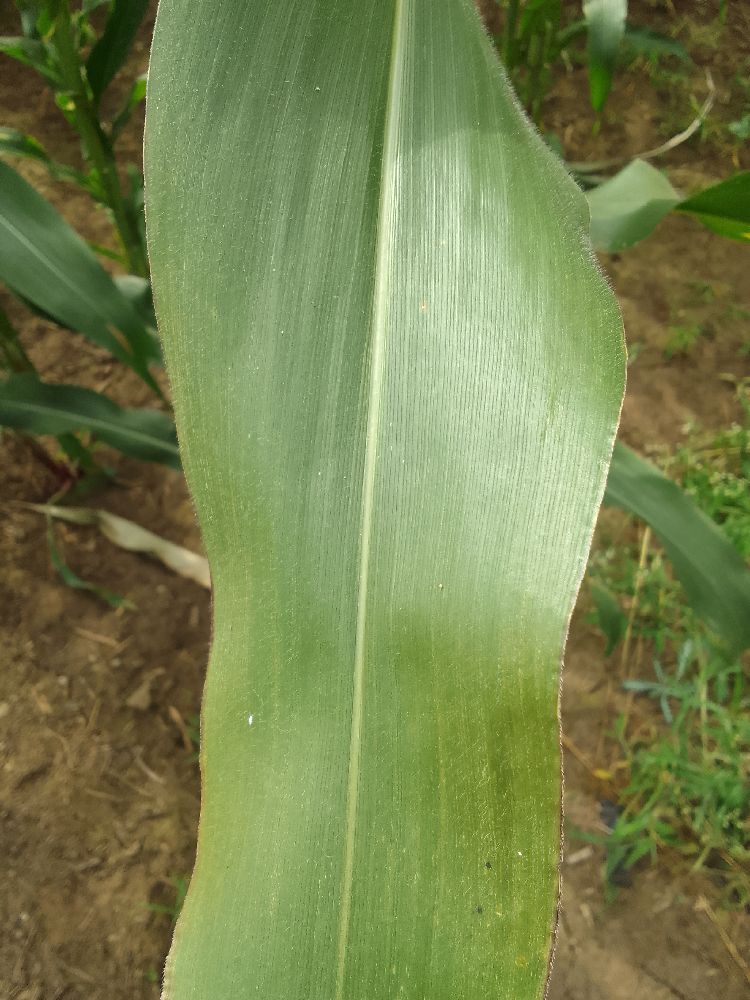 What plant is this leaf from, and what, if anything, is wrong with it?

maize, healthy
